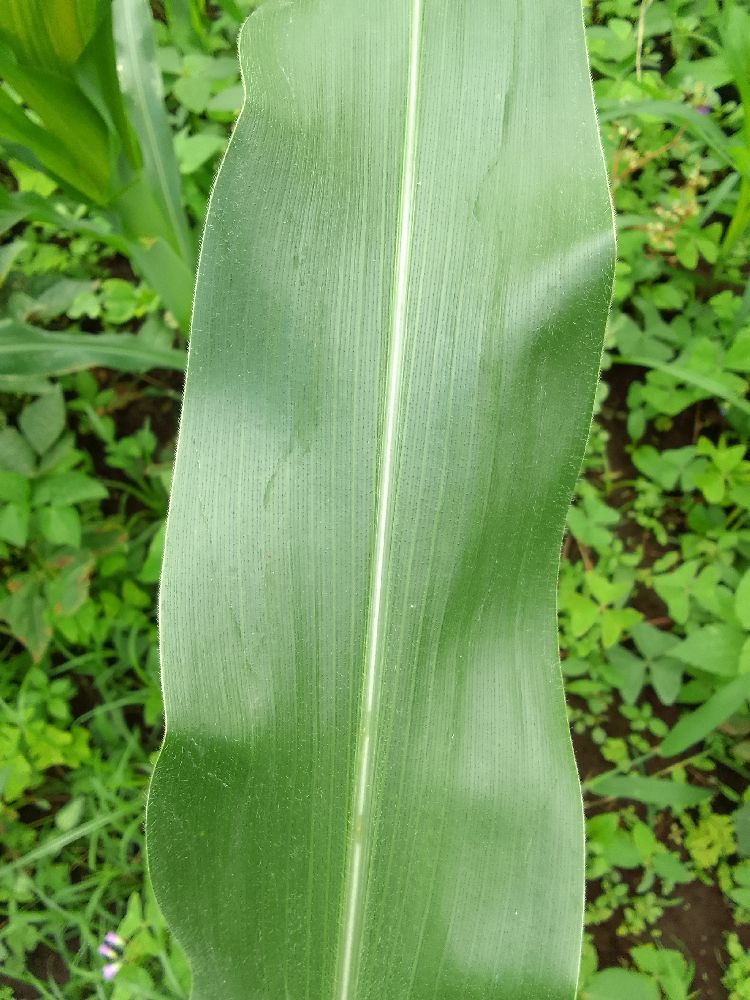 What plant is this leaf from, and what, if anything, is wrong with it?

maize, healthy
